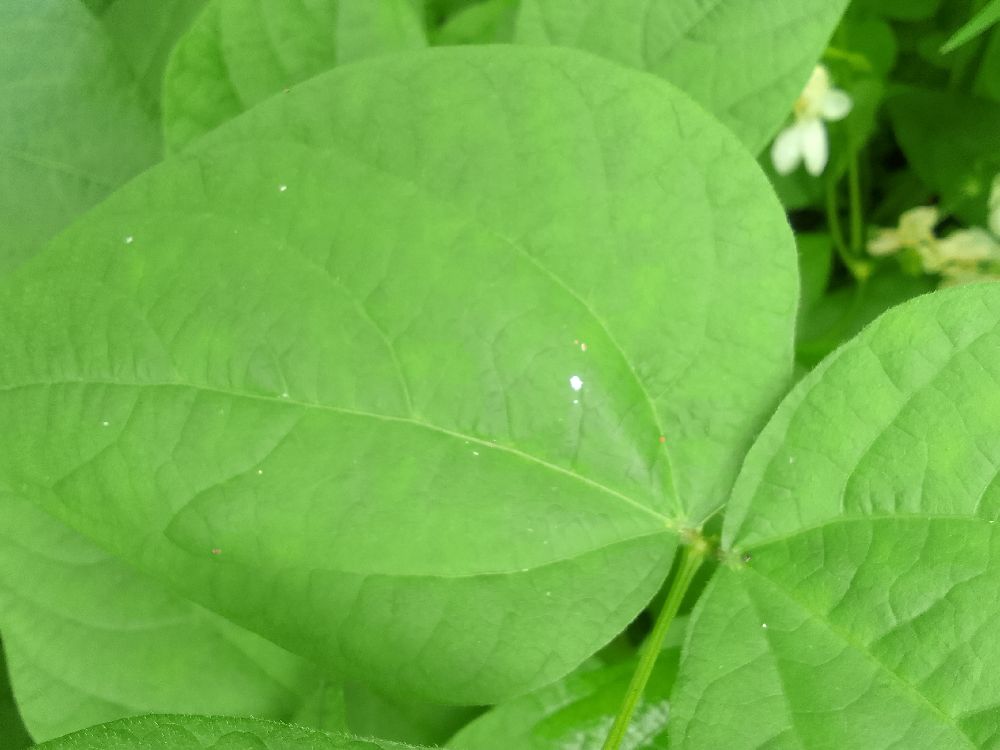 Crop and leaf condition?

common bean, healthy
